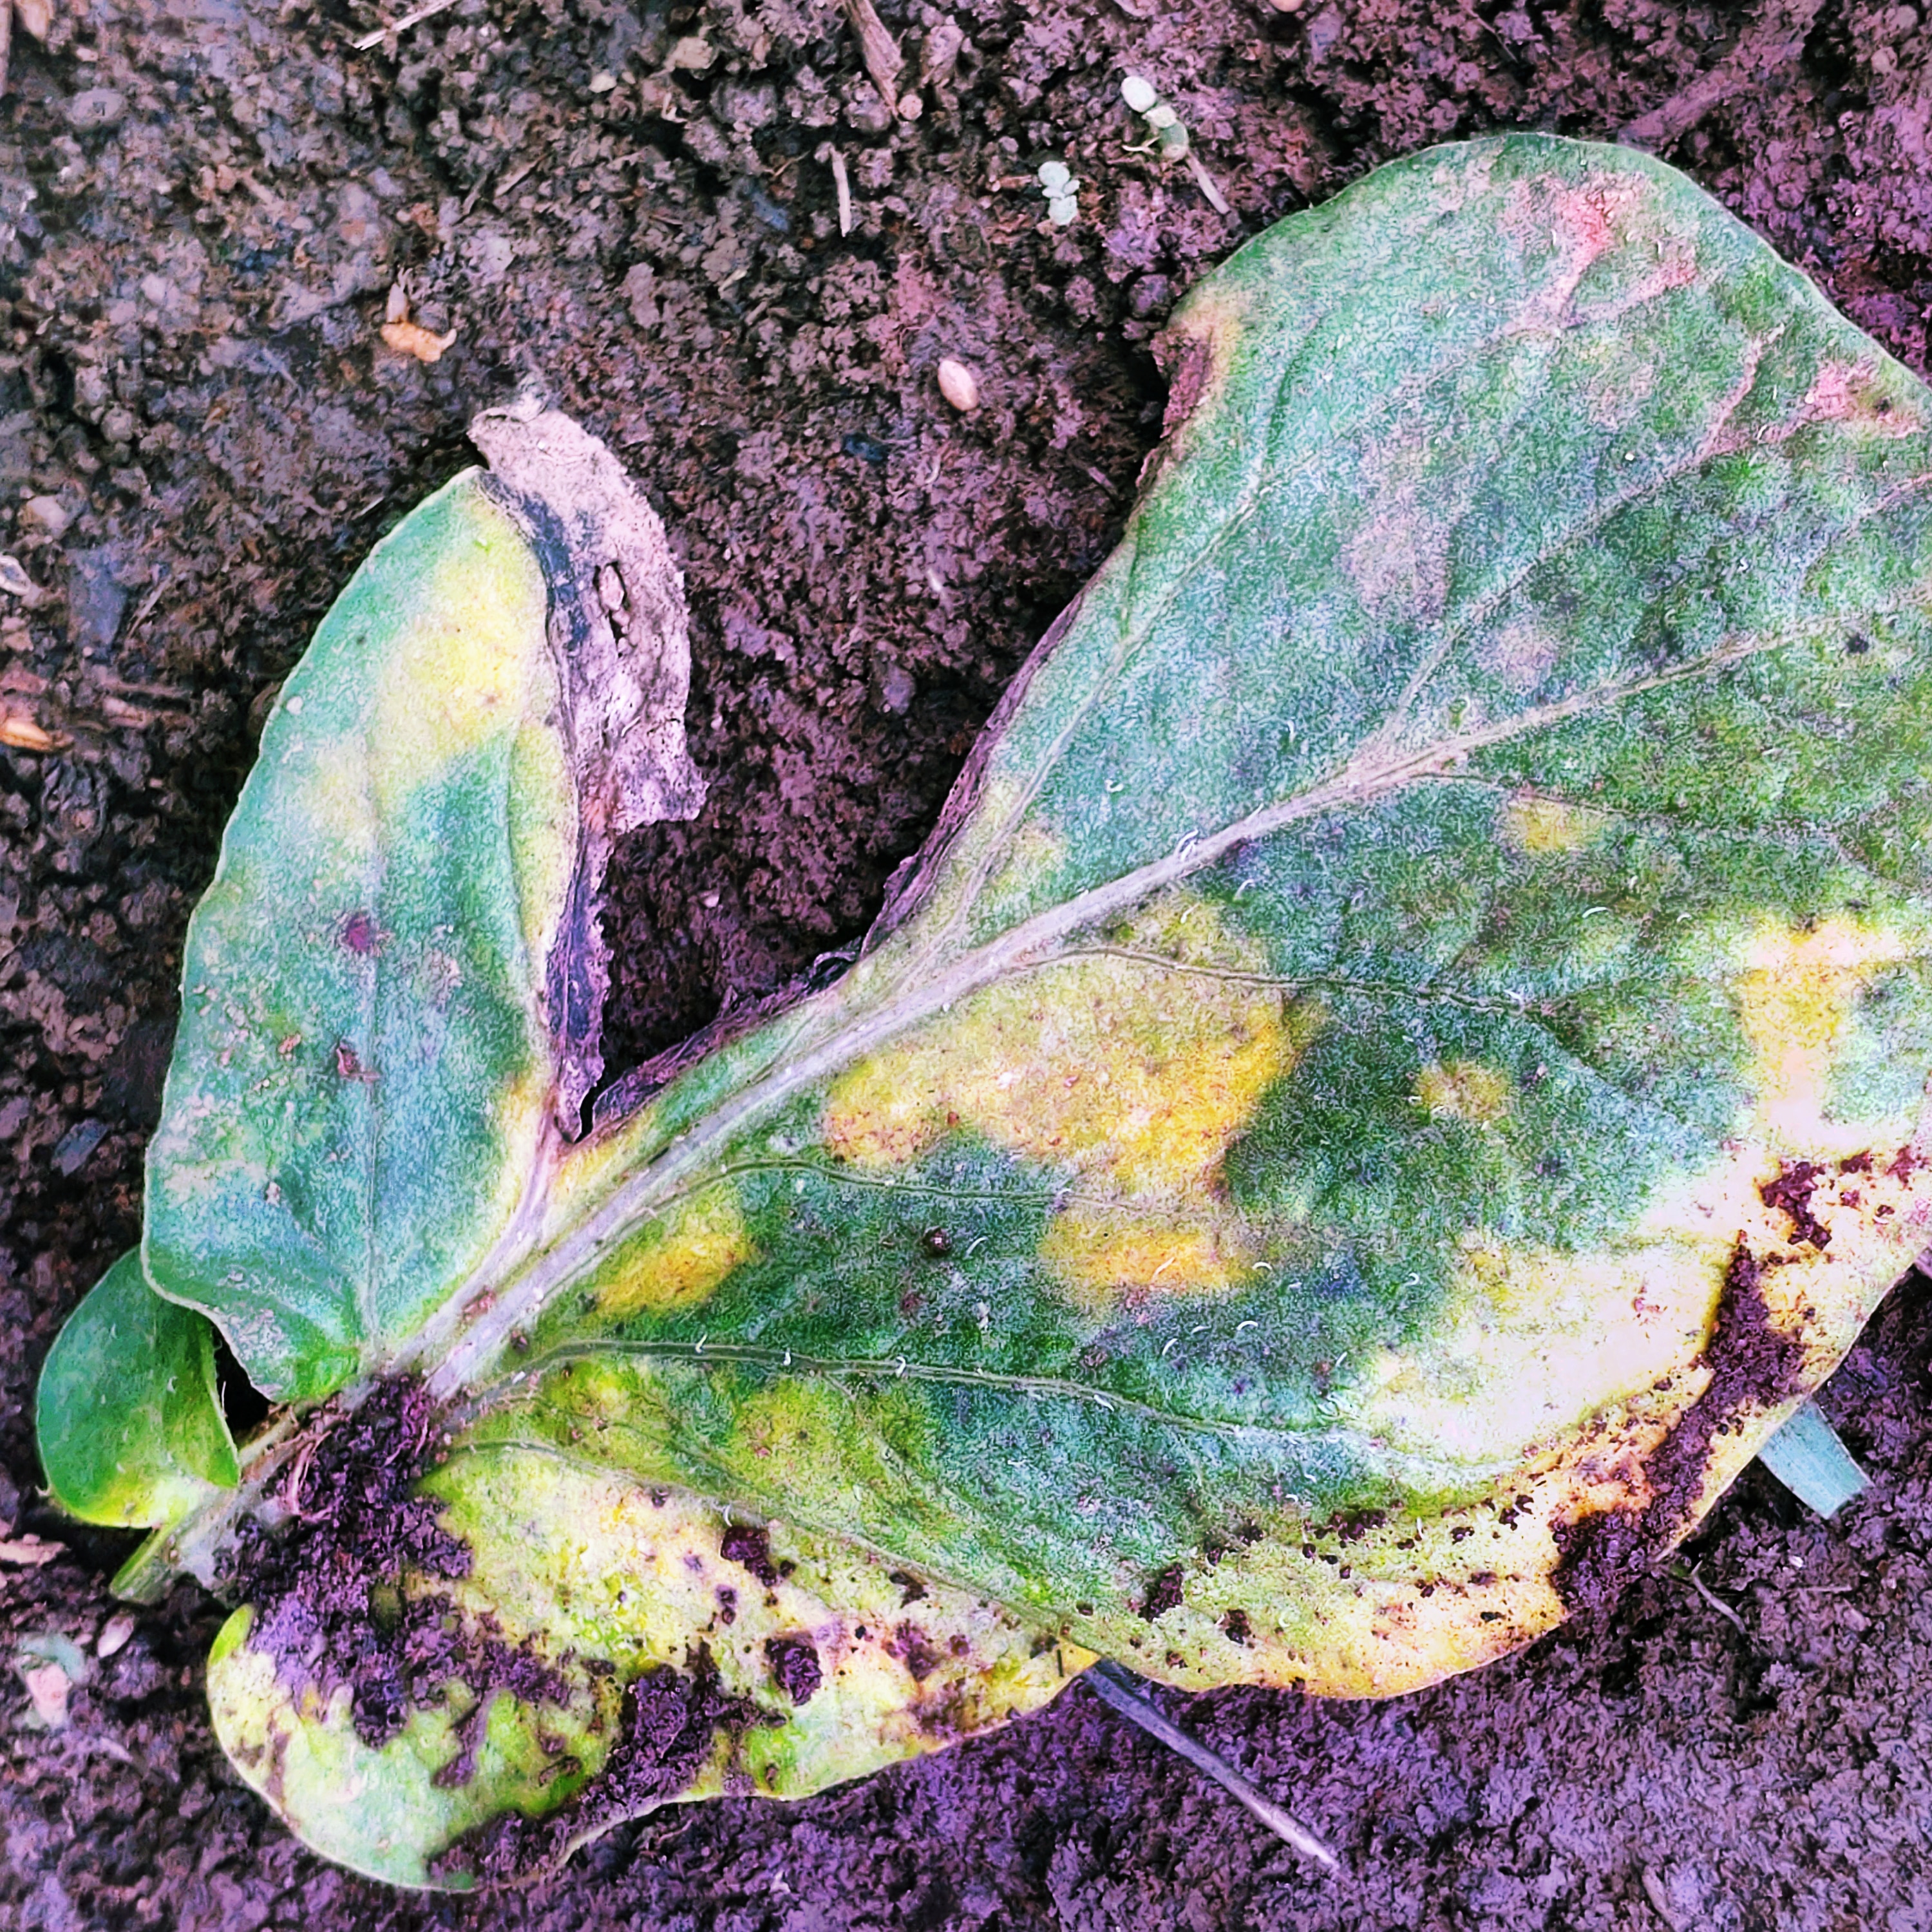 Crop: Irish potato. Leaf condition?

late blight
